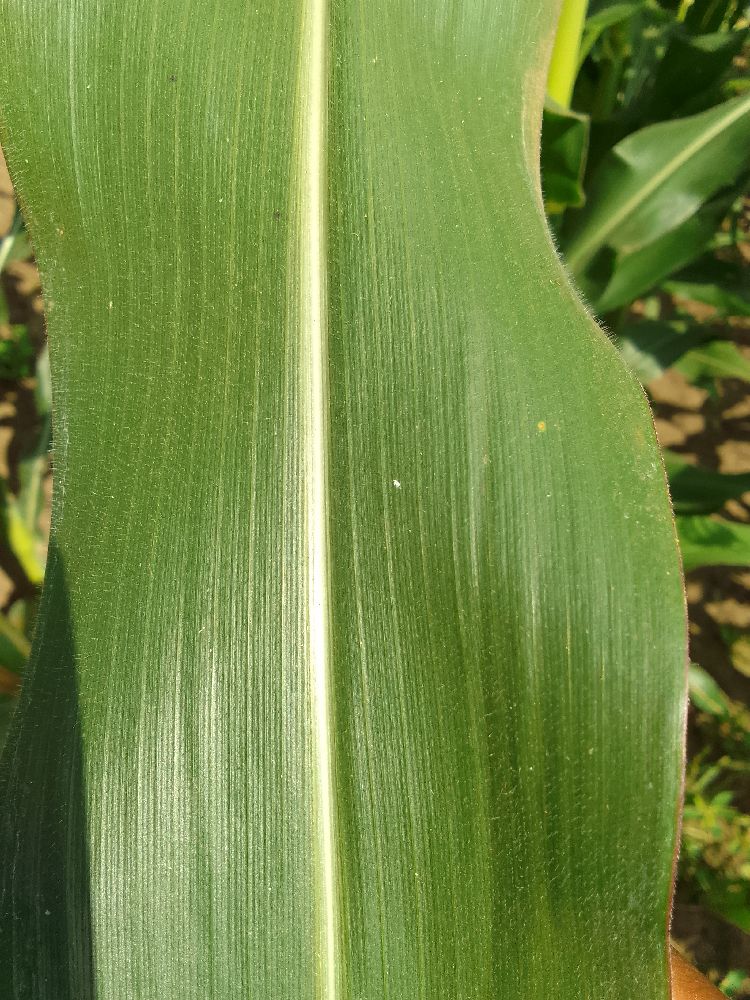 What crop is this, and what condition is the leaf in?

maize, healthy
